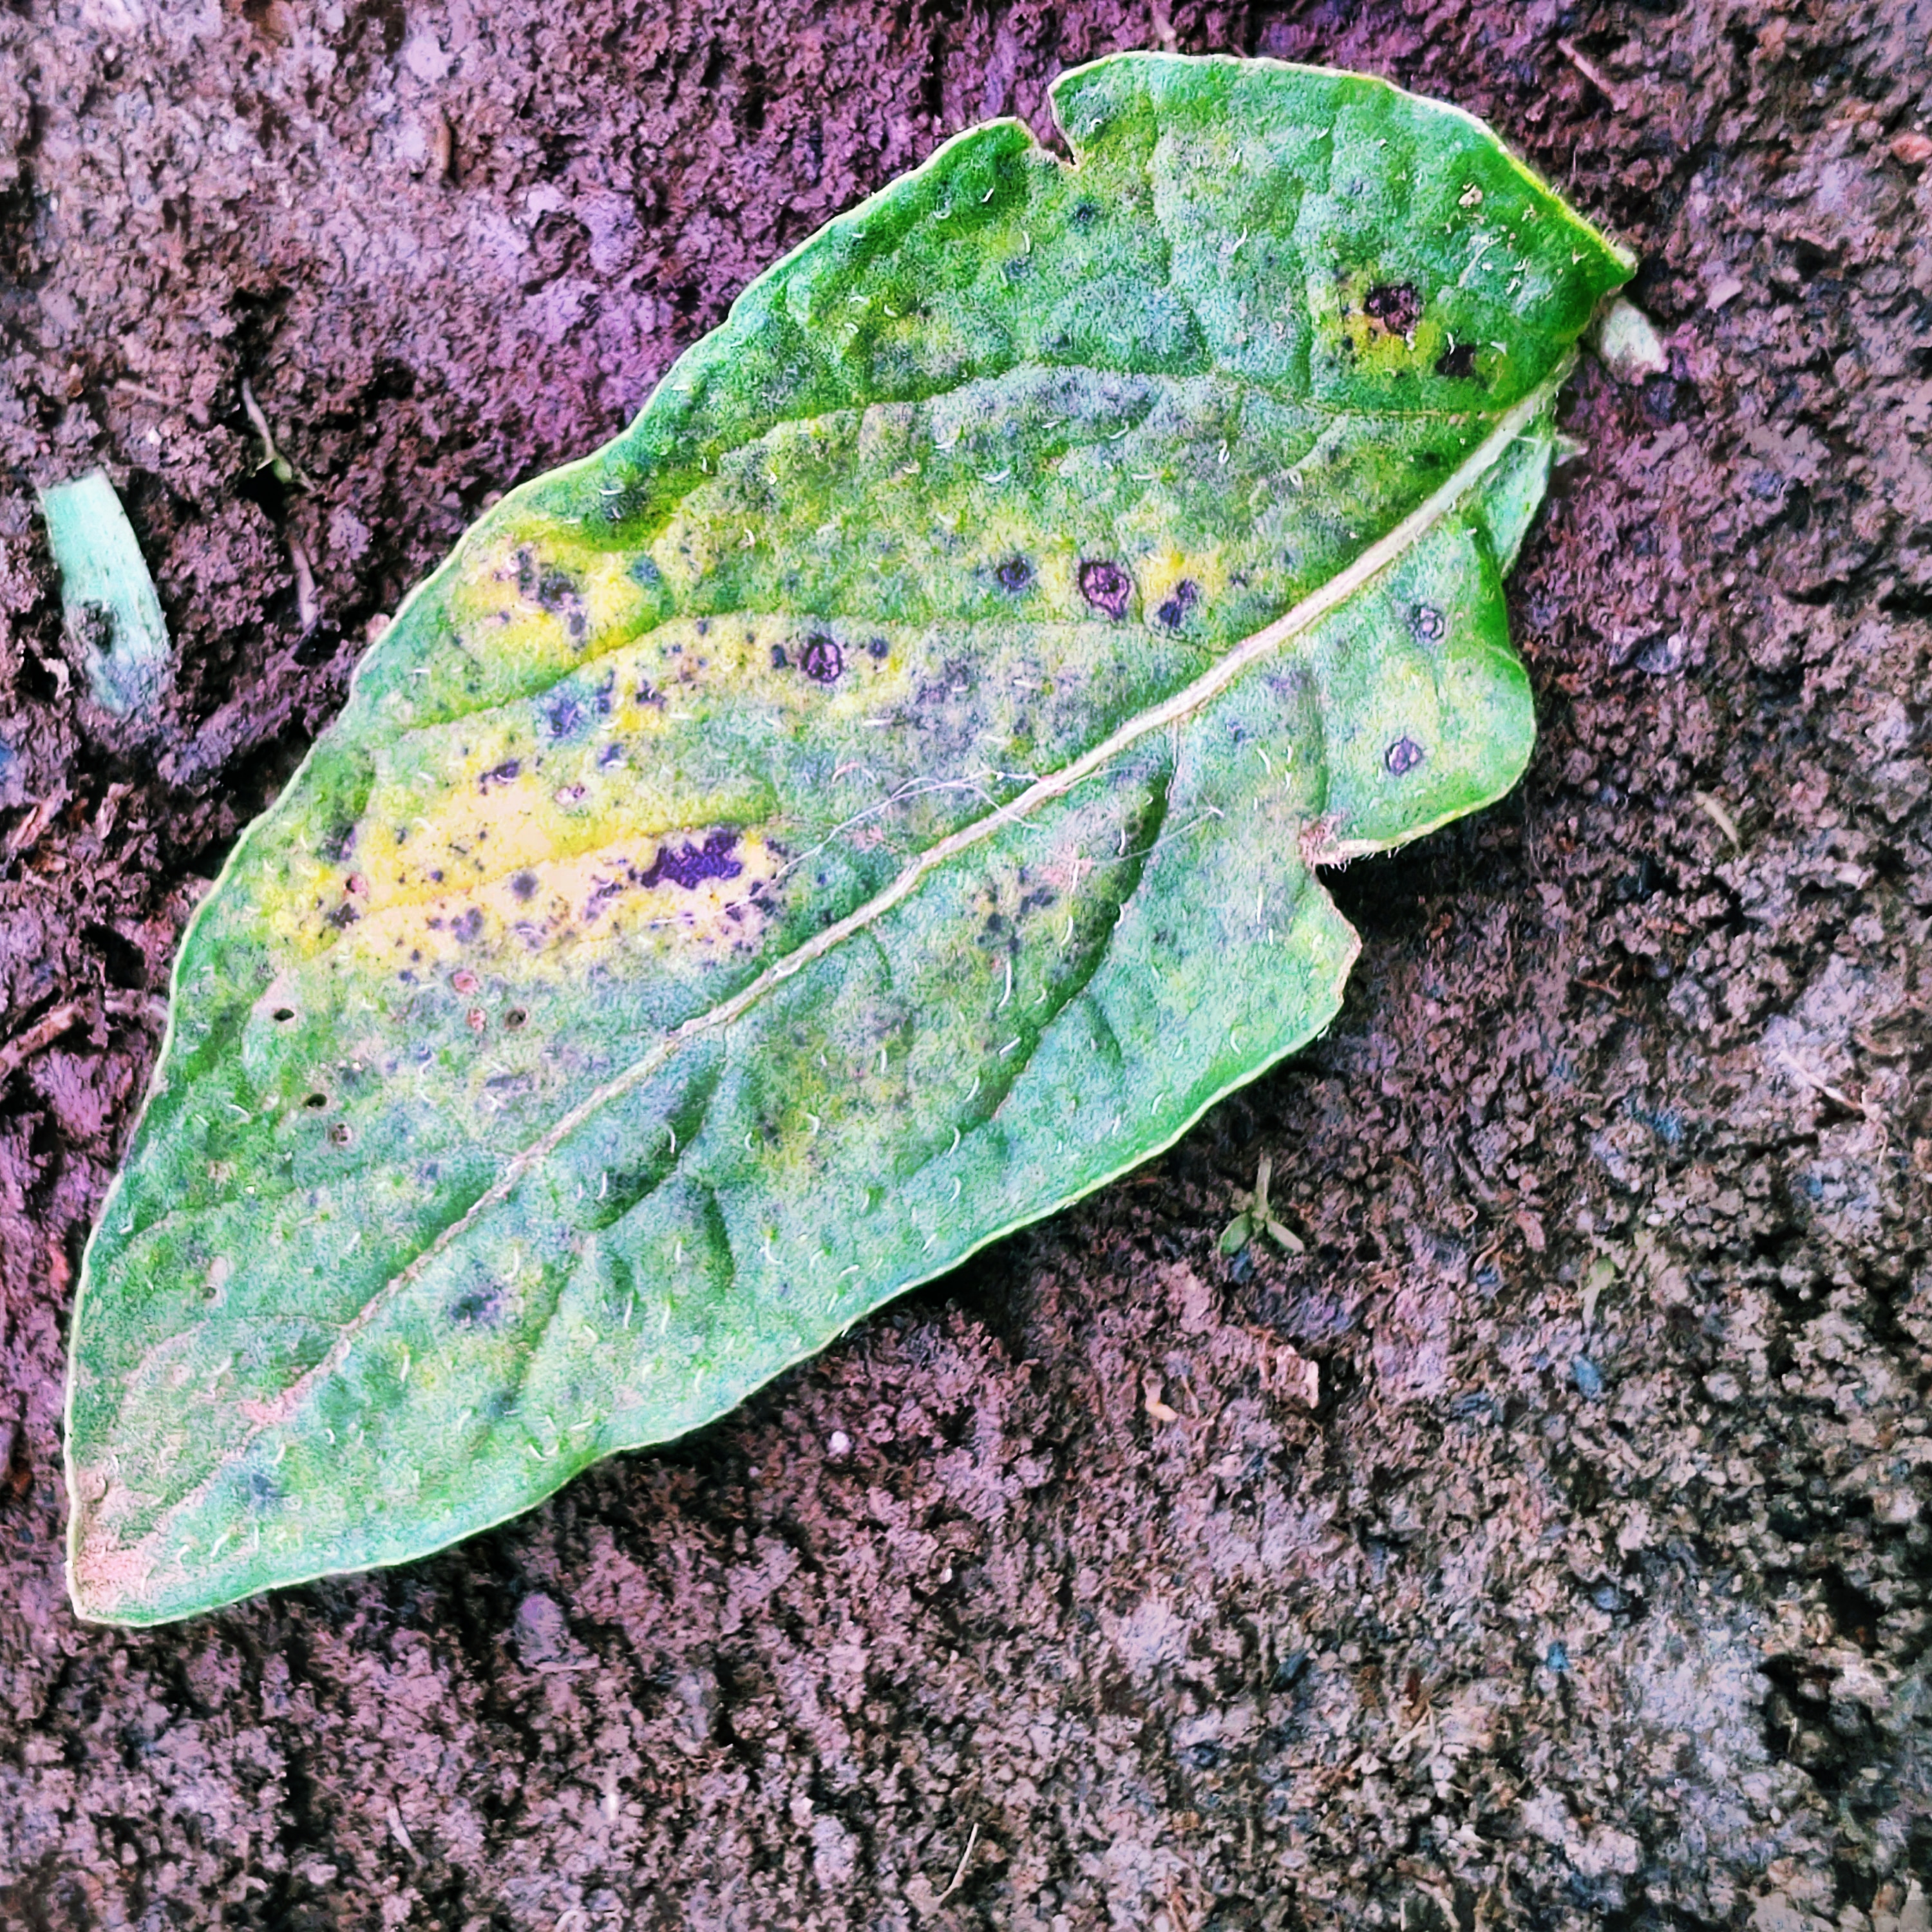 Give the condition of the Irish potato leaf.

late blight
